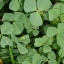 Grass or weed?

unstructured weed
